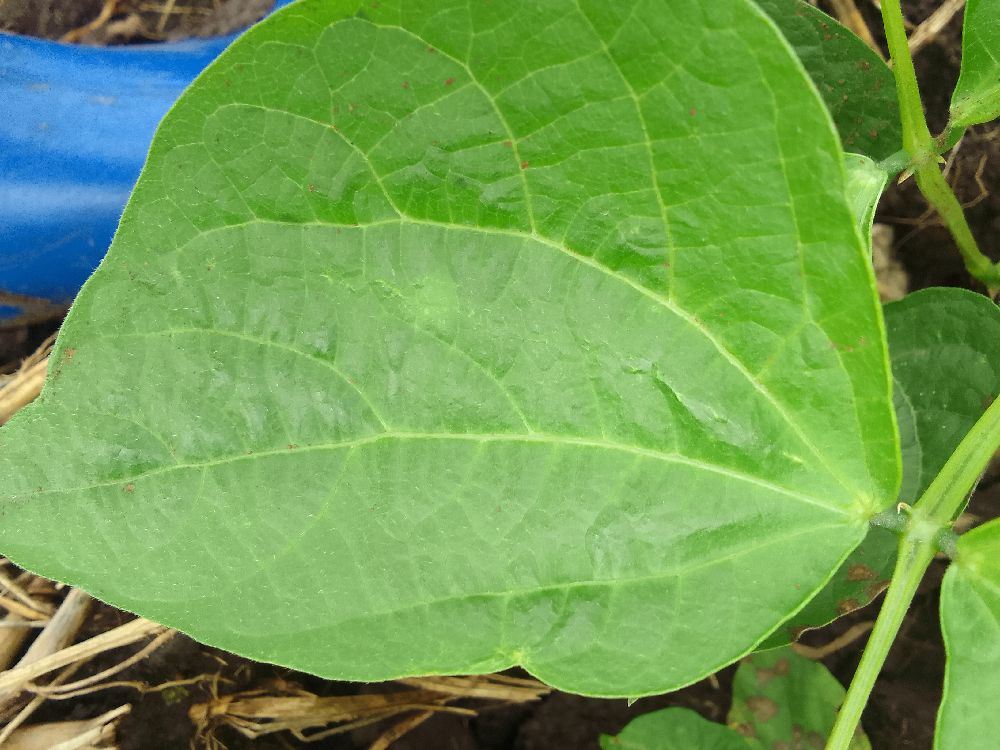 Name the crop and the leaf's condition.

common bean, healthy
